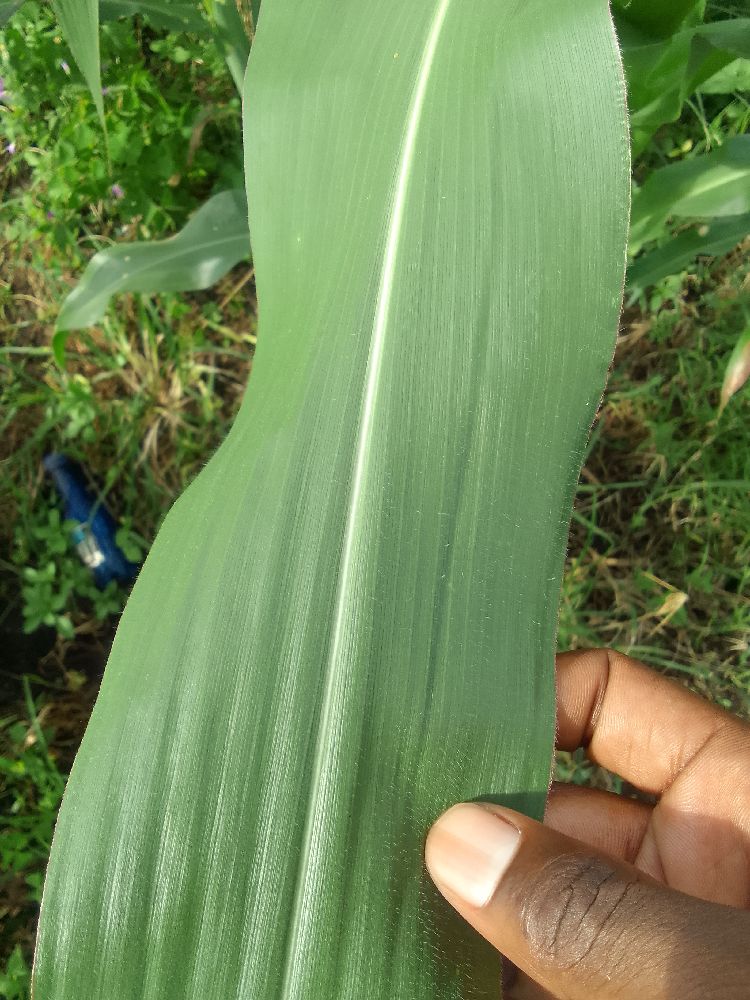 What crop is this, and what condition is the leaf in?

maize, healthy
